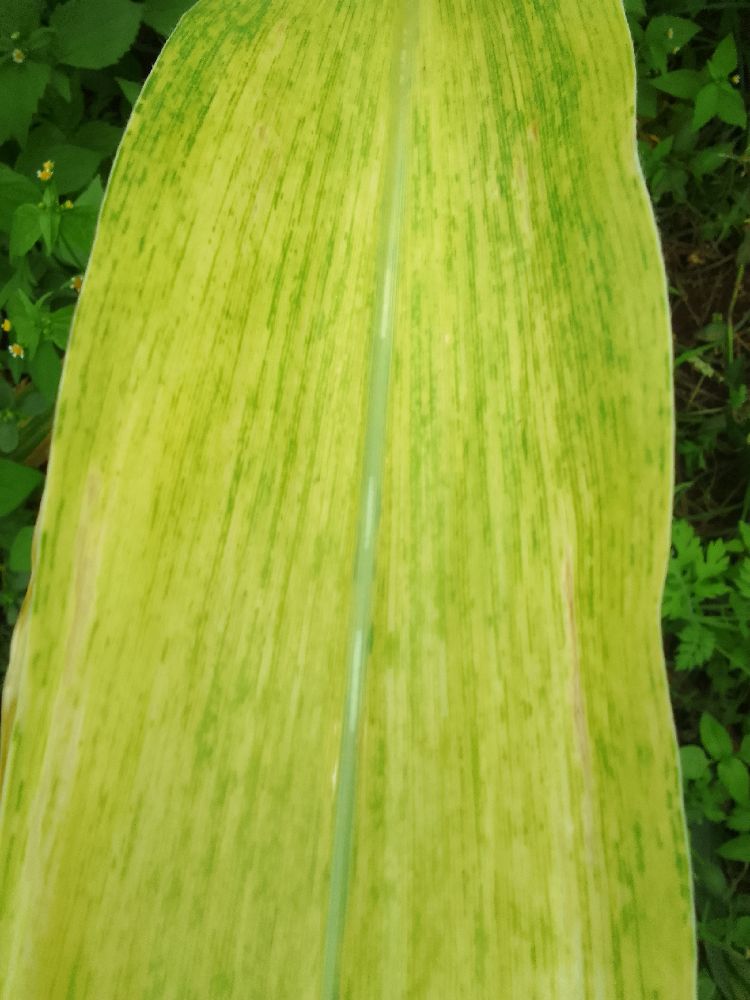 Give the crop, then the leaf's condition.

maize, maize lethal necrosis
